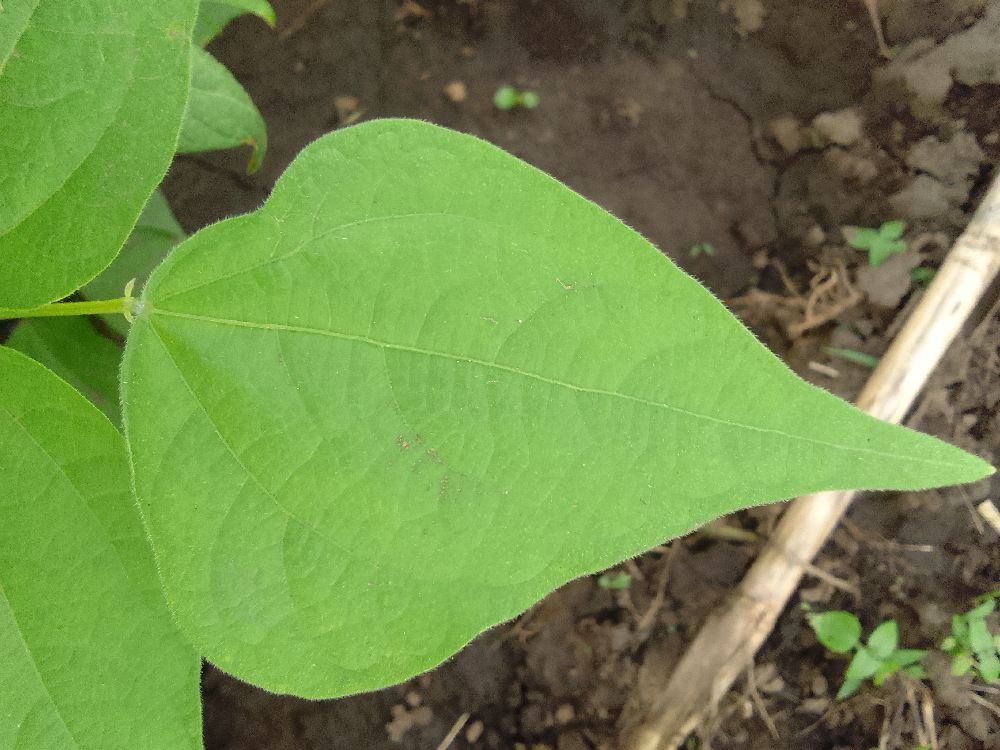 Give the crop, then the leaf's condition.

common bean, healthy
